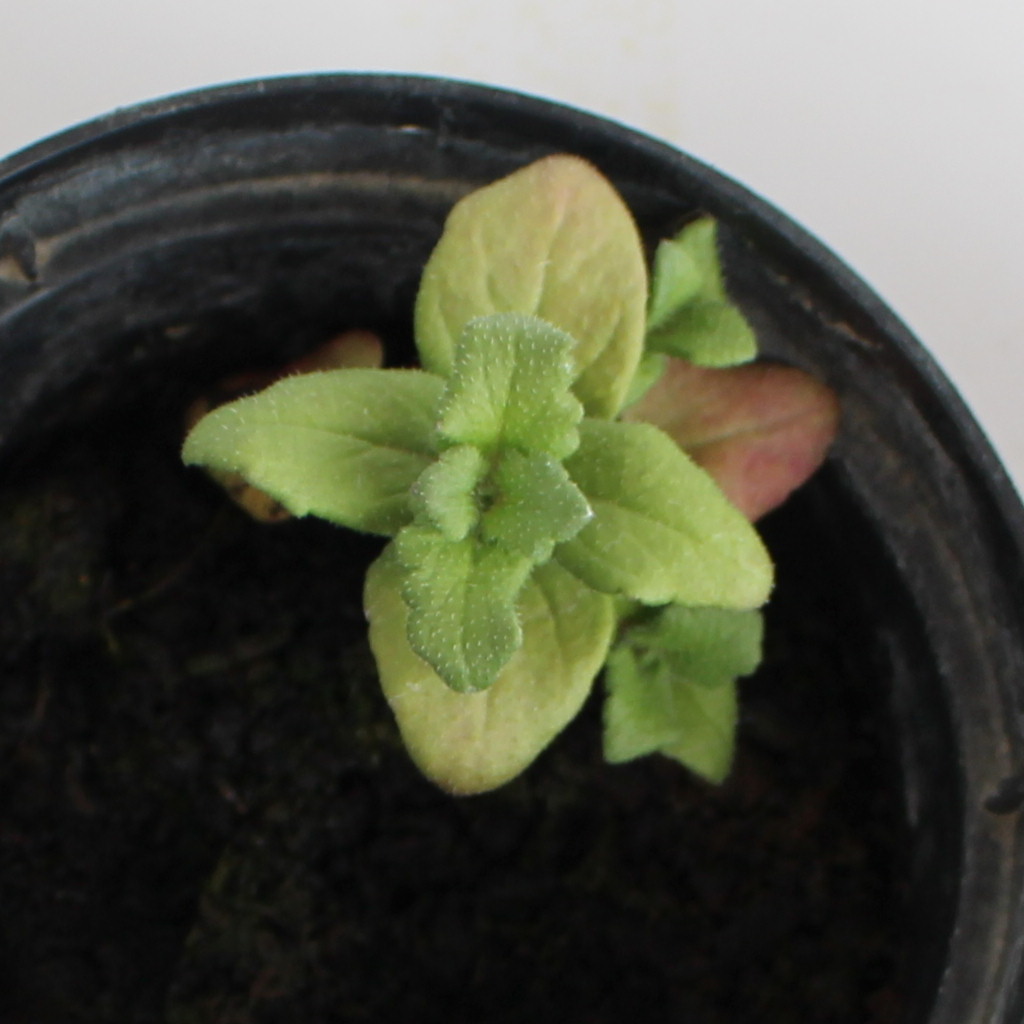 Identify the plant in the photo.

Veronica persica
